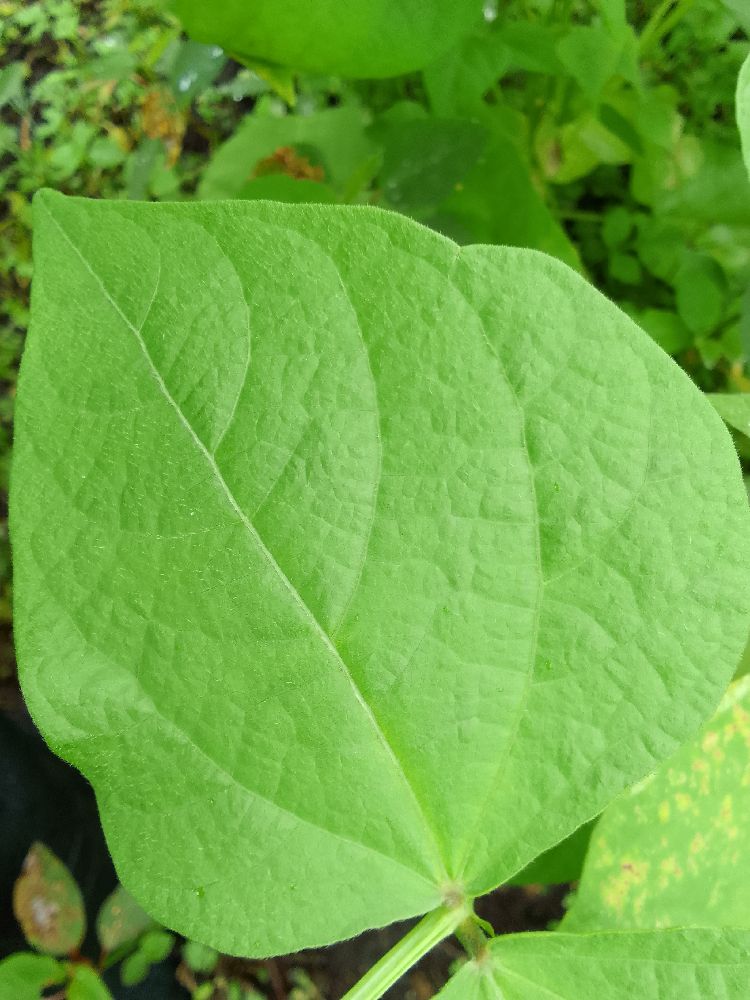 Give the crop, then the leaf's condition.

common bean, healthy
